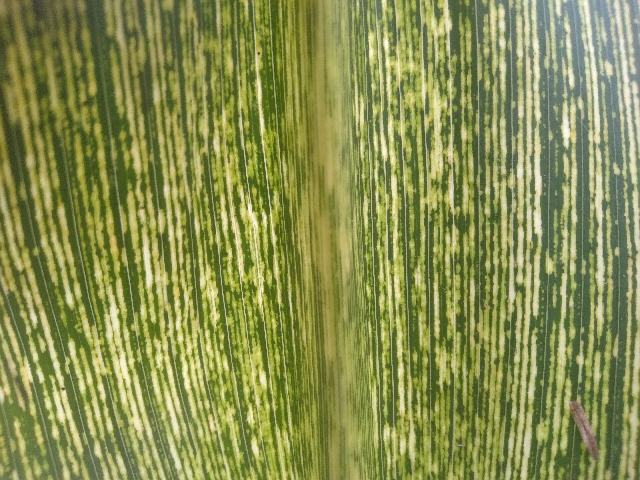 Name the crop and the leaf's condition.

maize, maize streak virus
